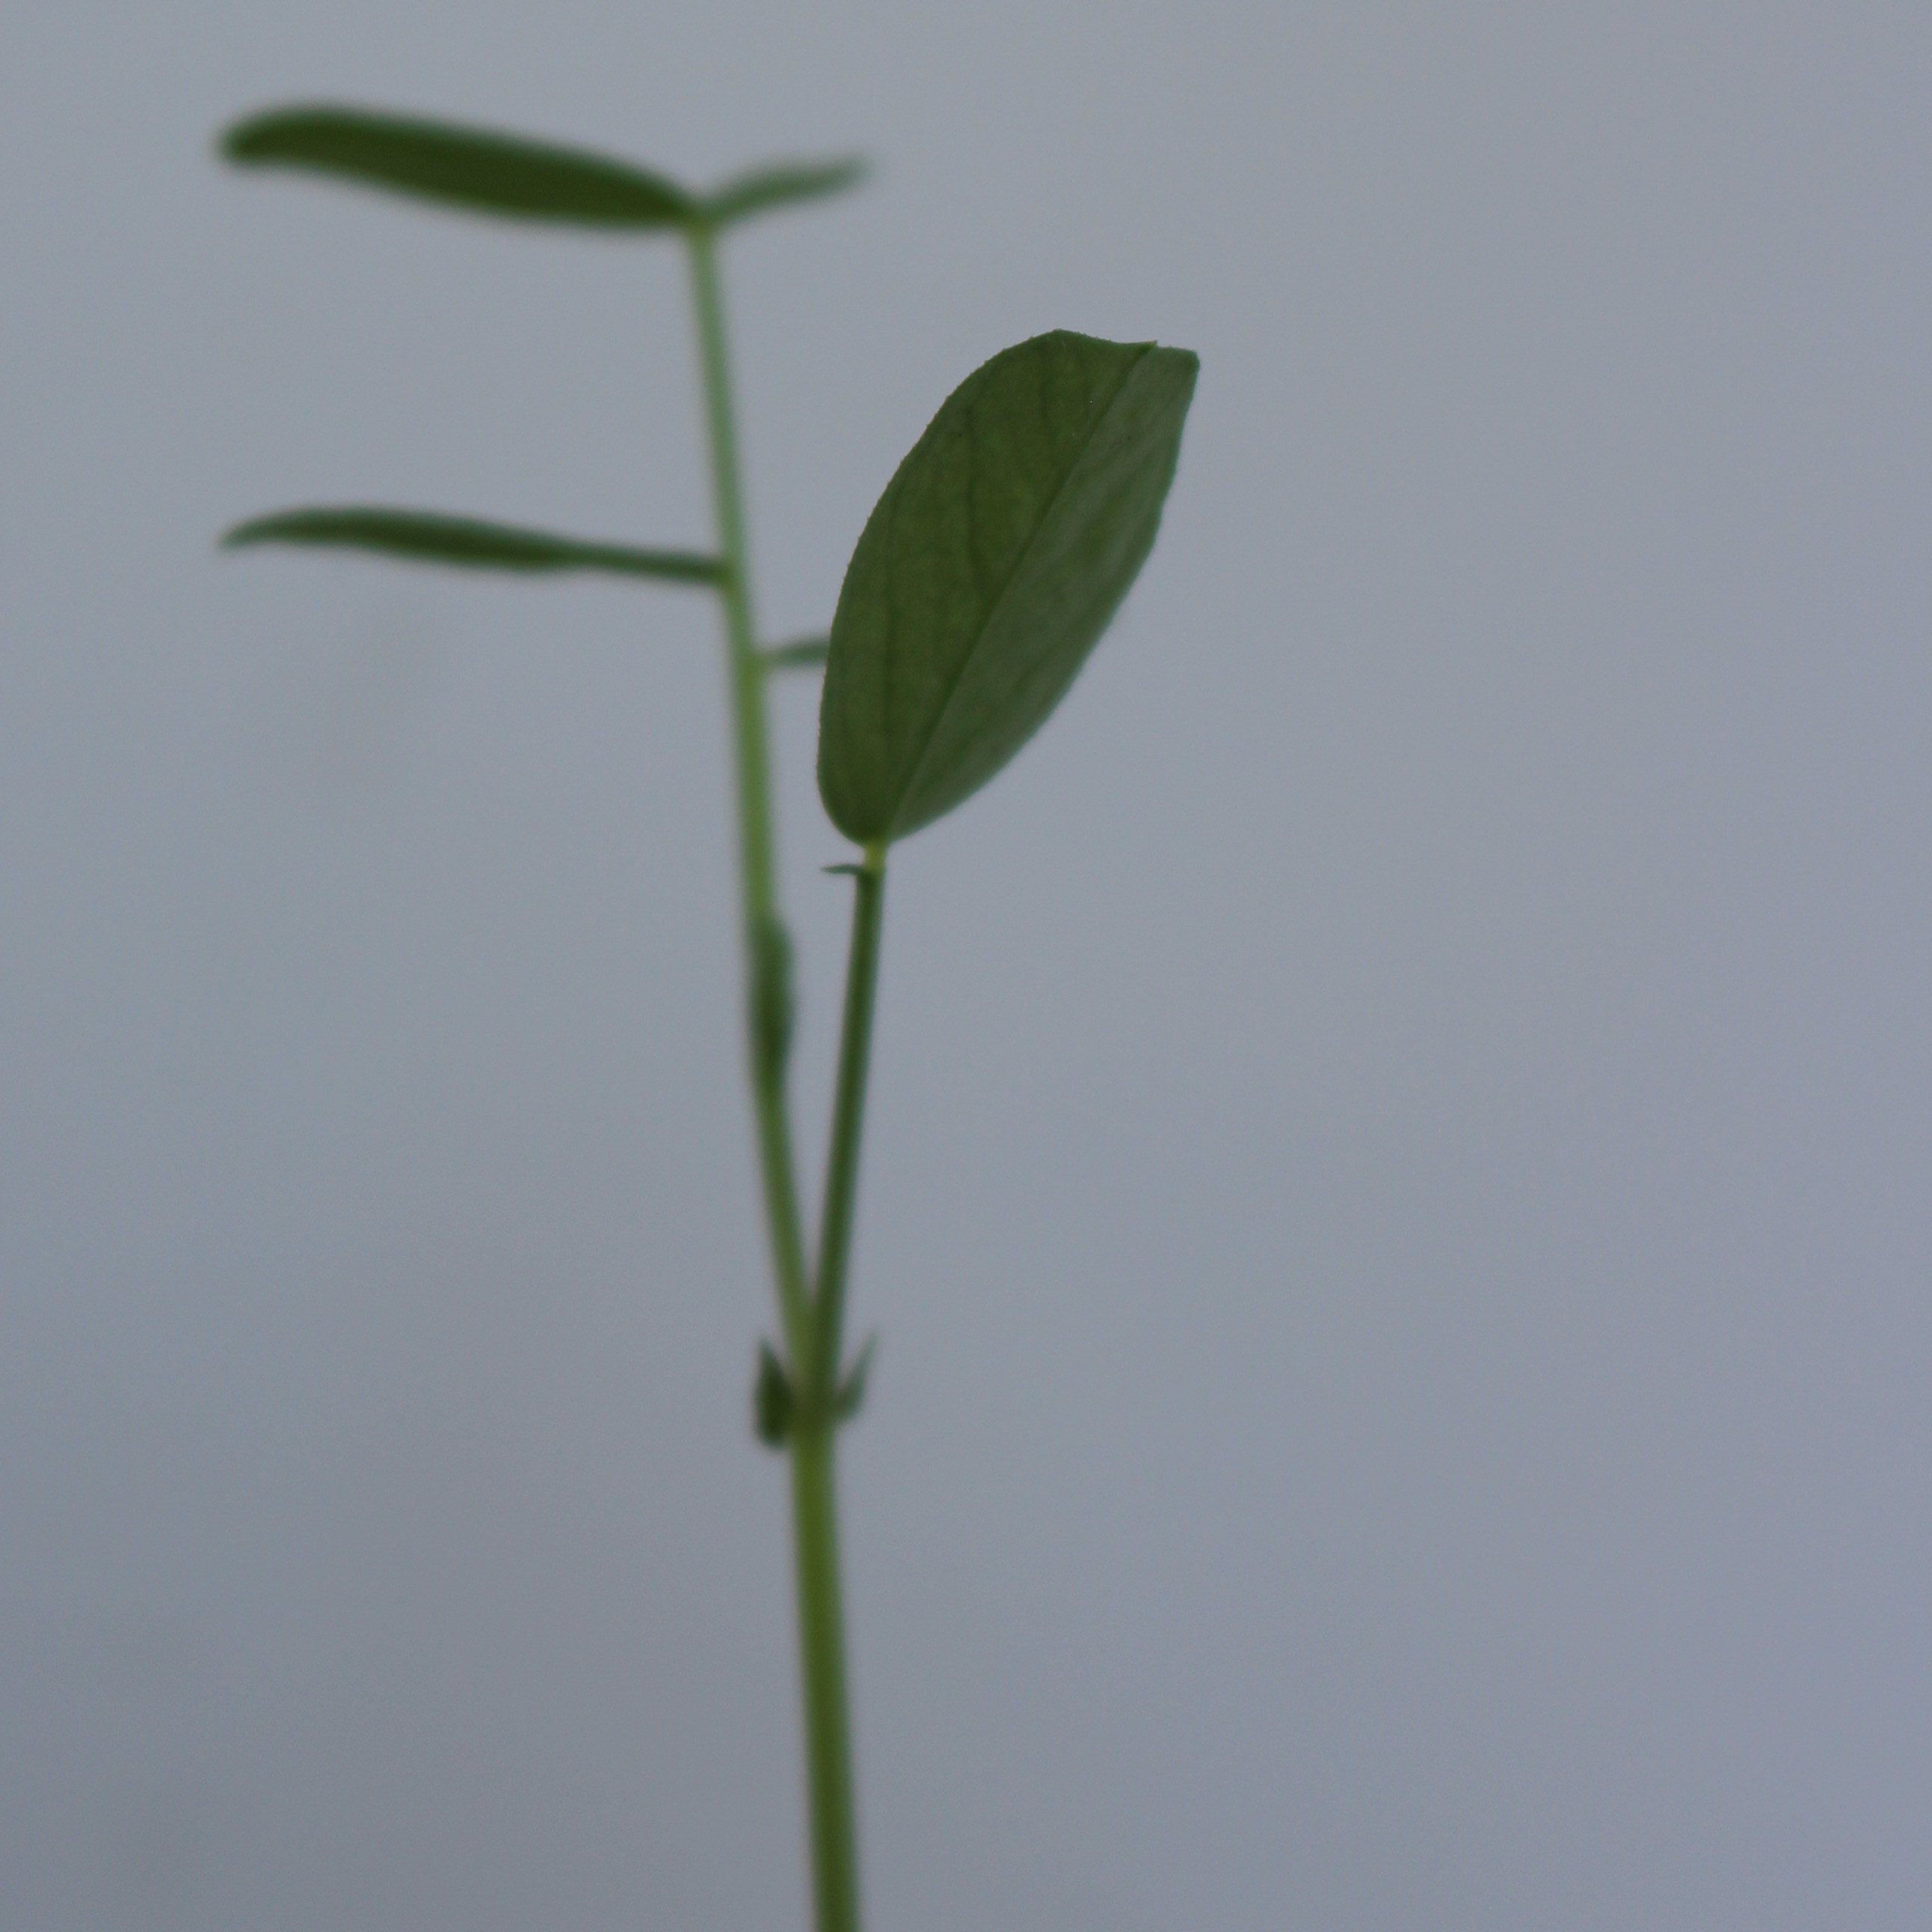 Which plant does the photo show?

Vicia sativa
